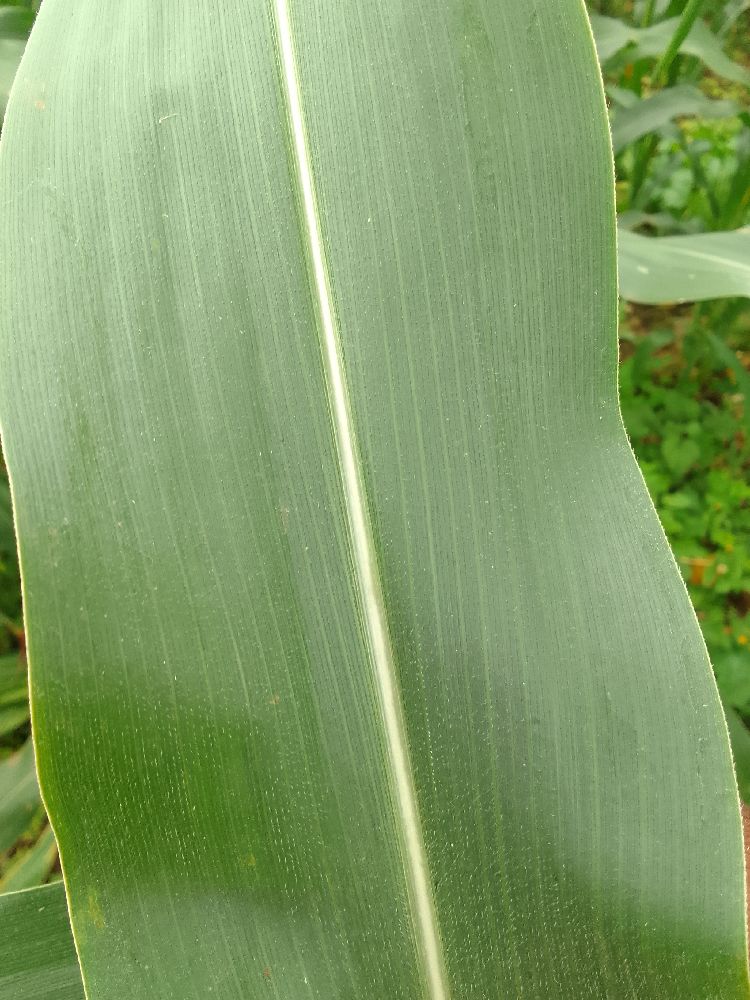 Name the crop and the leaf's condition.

maize, healthy
